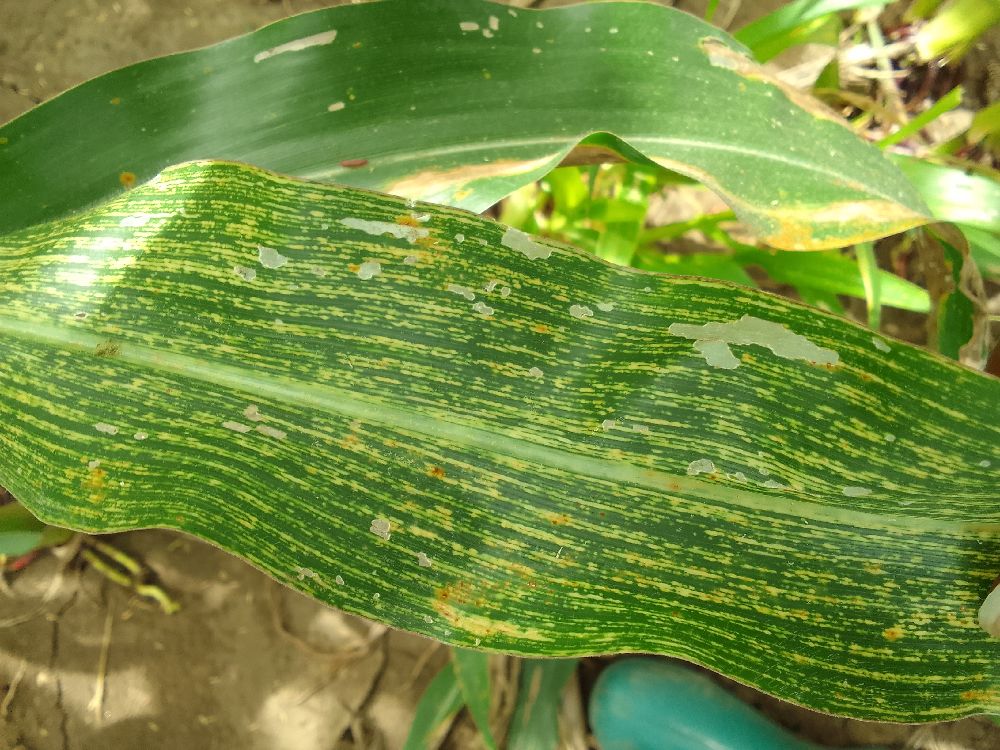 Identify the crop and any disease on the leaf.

maize, maize streak virus
